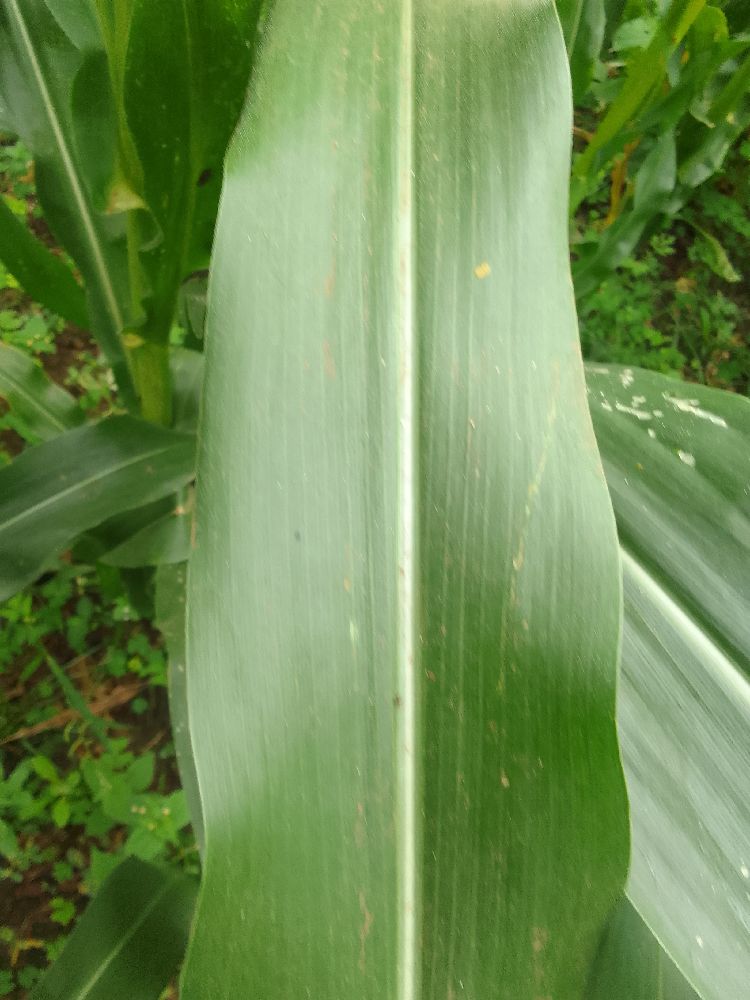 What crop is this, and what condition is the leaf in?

maize, healthy
